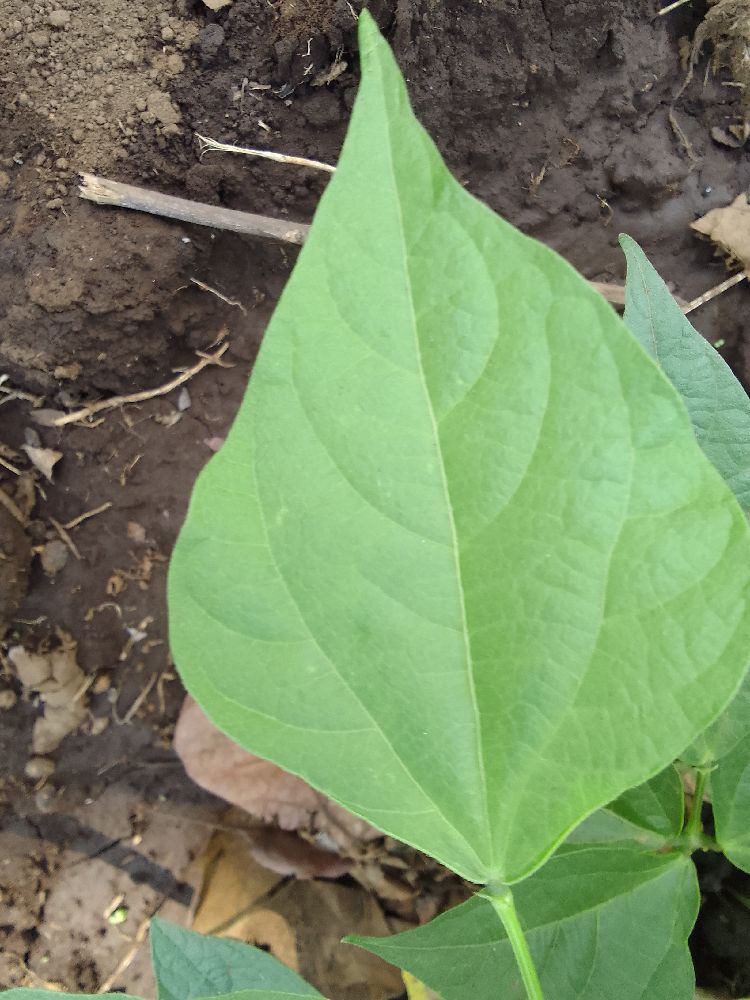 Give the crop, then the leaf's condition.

common bean, healthy
